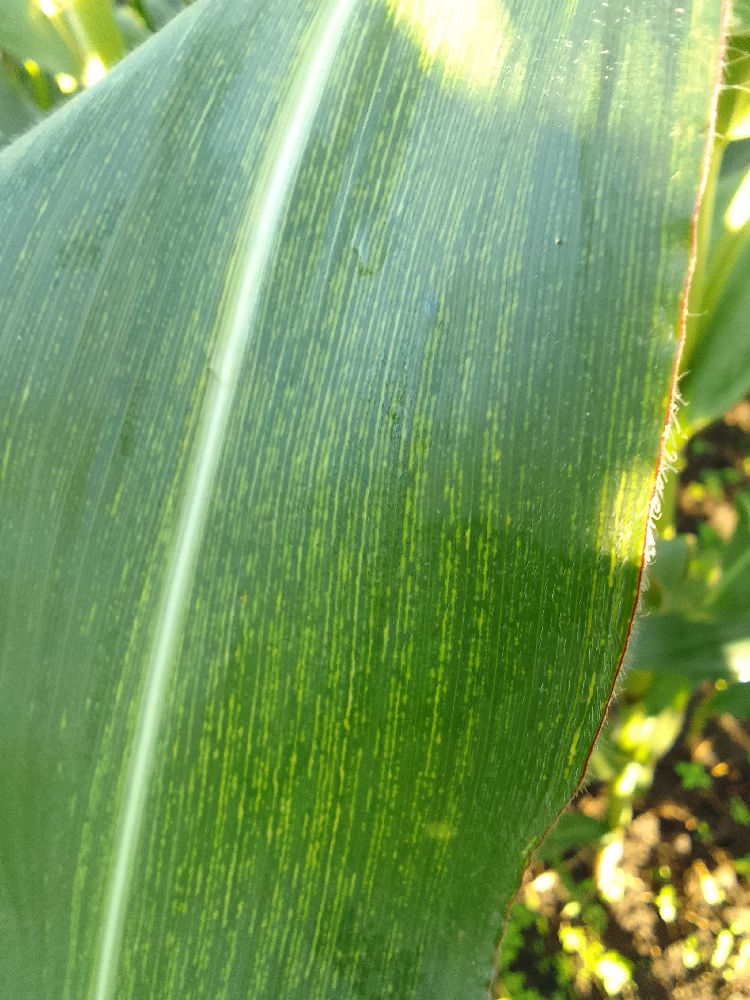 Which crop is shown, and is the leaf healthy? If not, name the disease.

maize, maize streak virus
